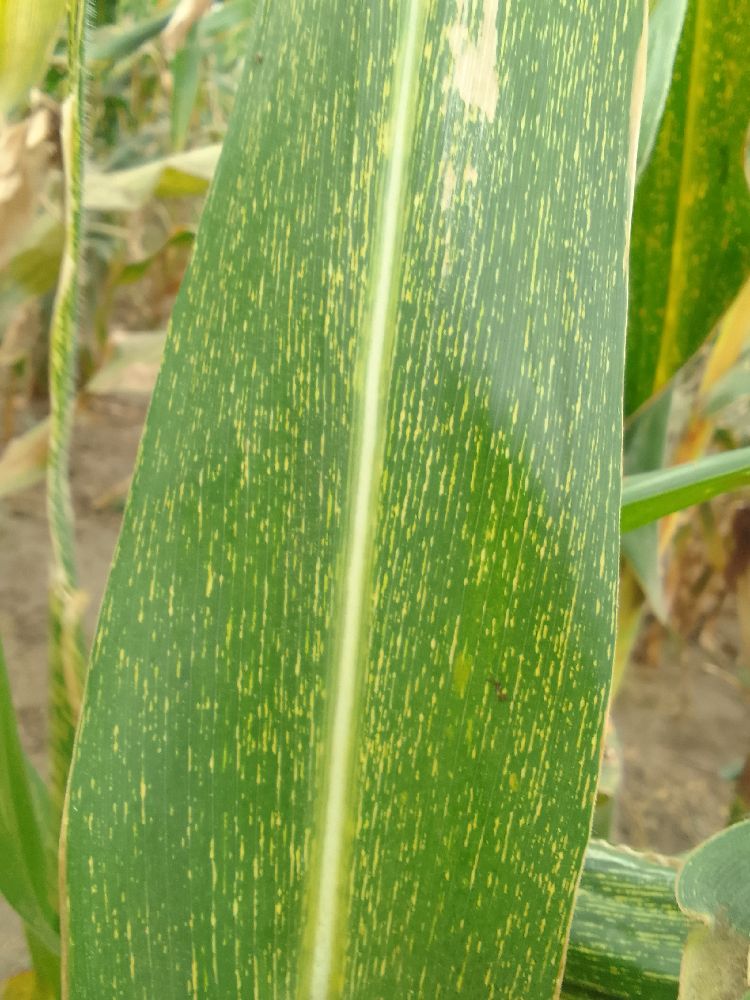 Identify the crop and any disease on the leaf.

maize, maize streak virus
